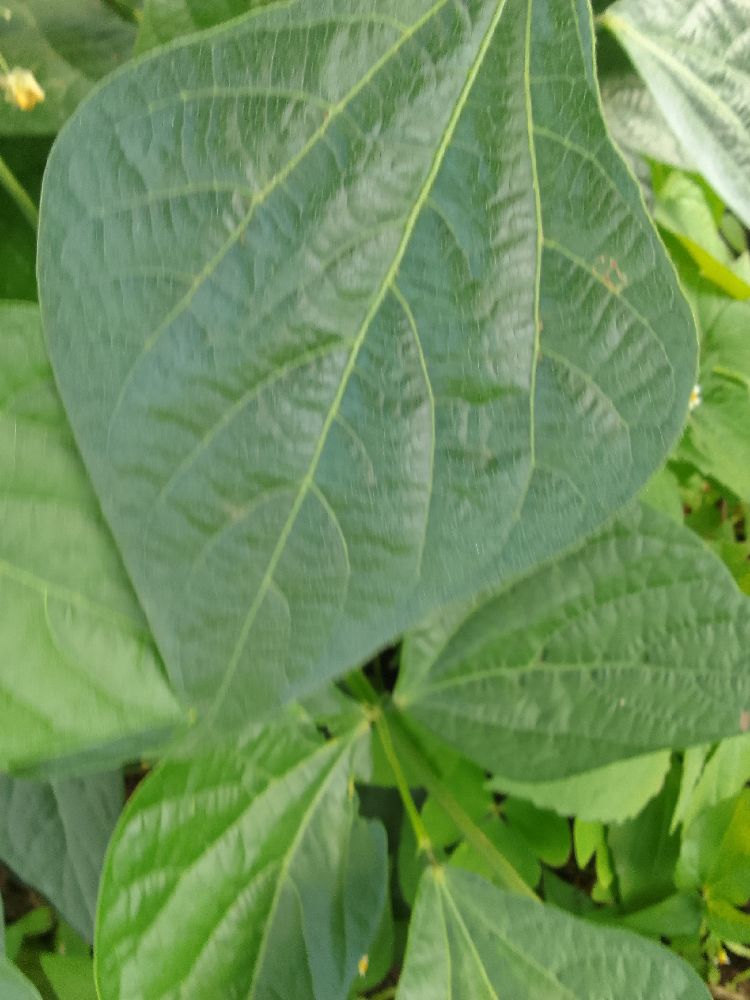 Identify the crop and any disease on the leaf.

common bean, healthy
